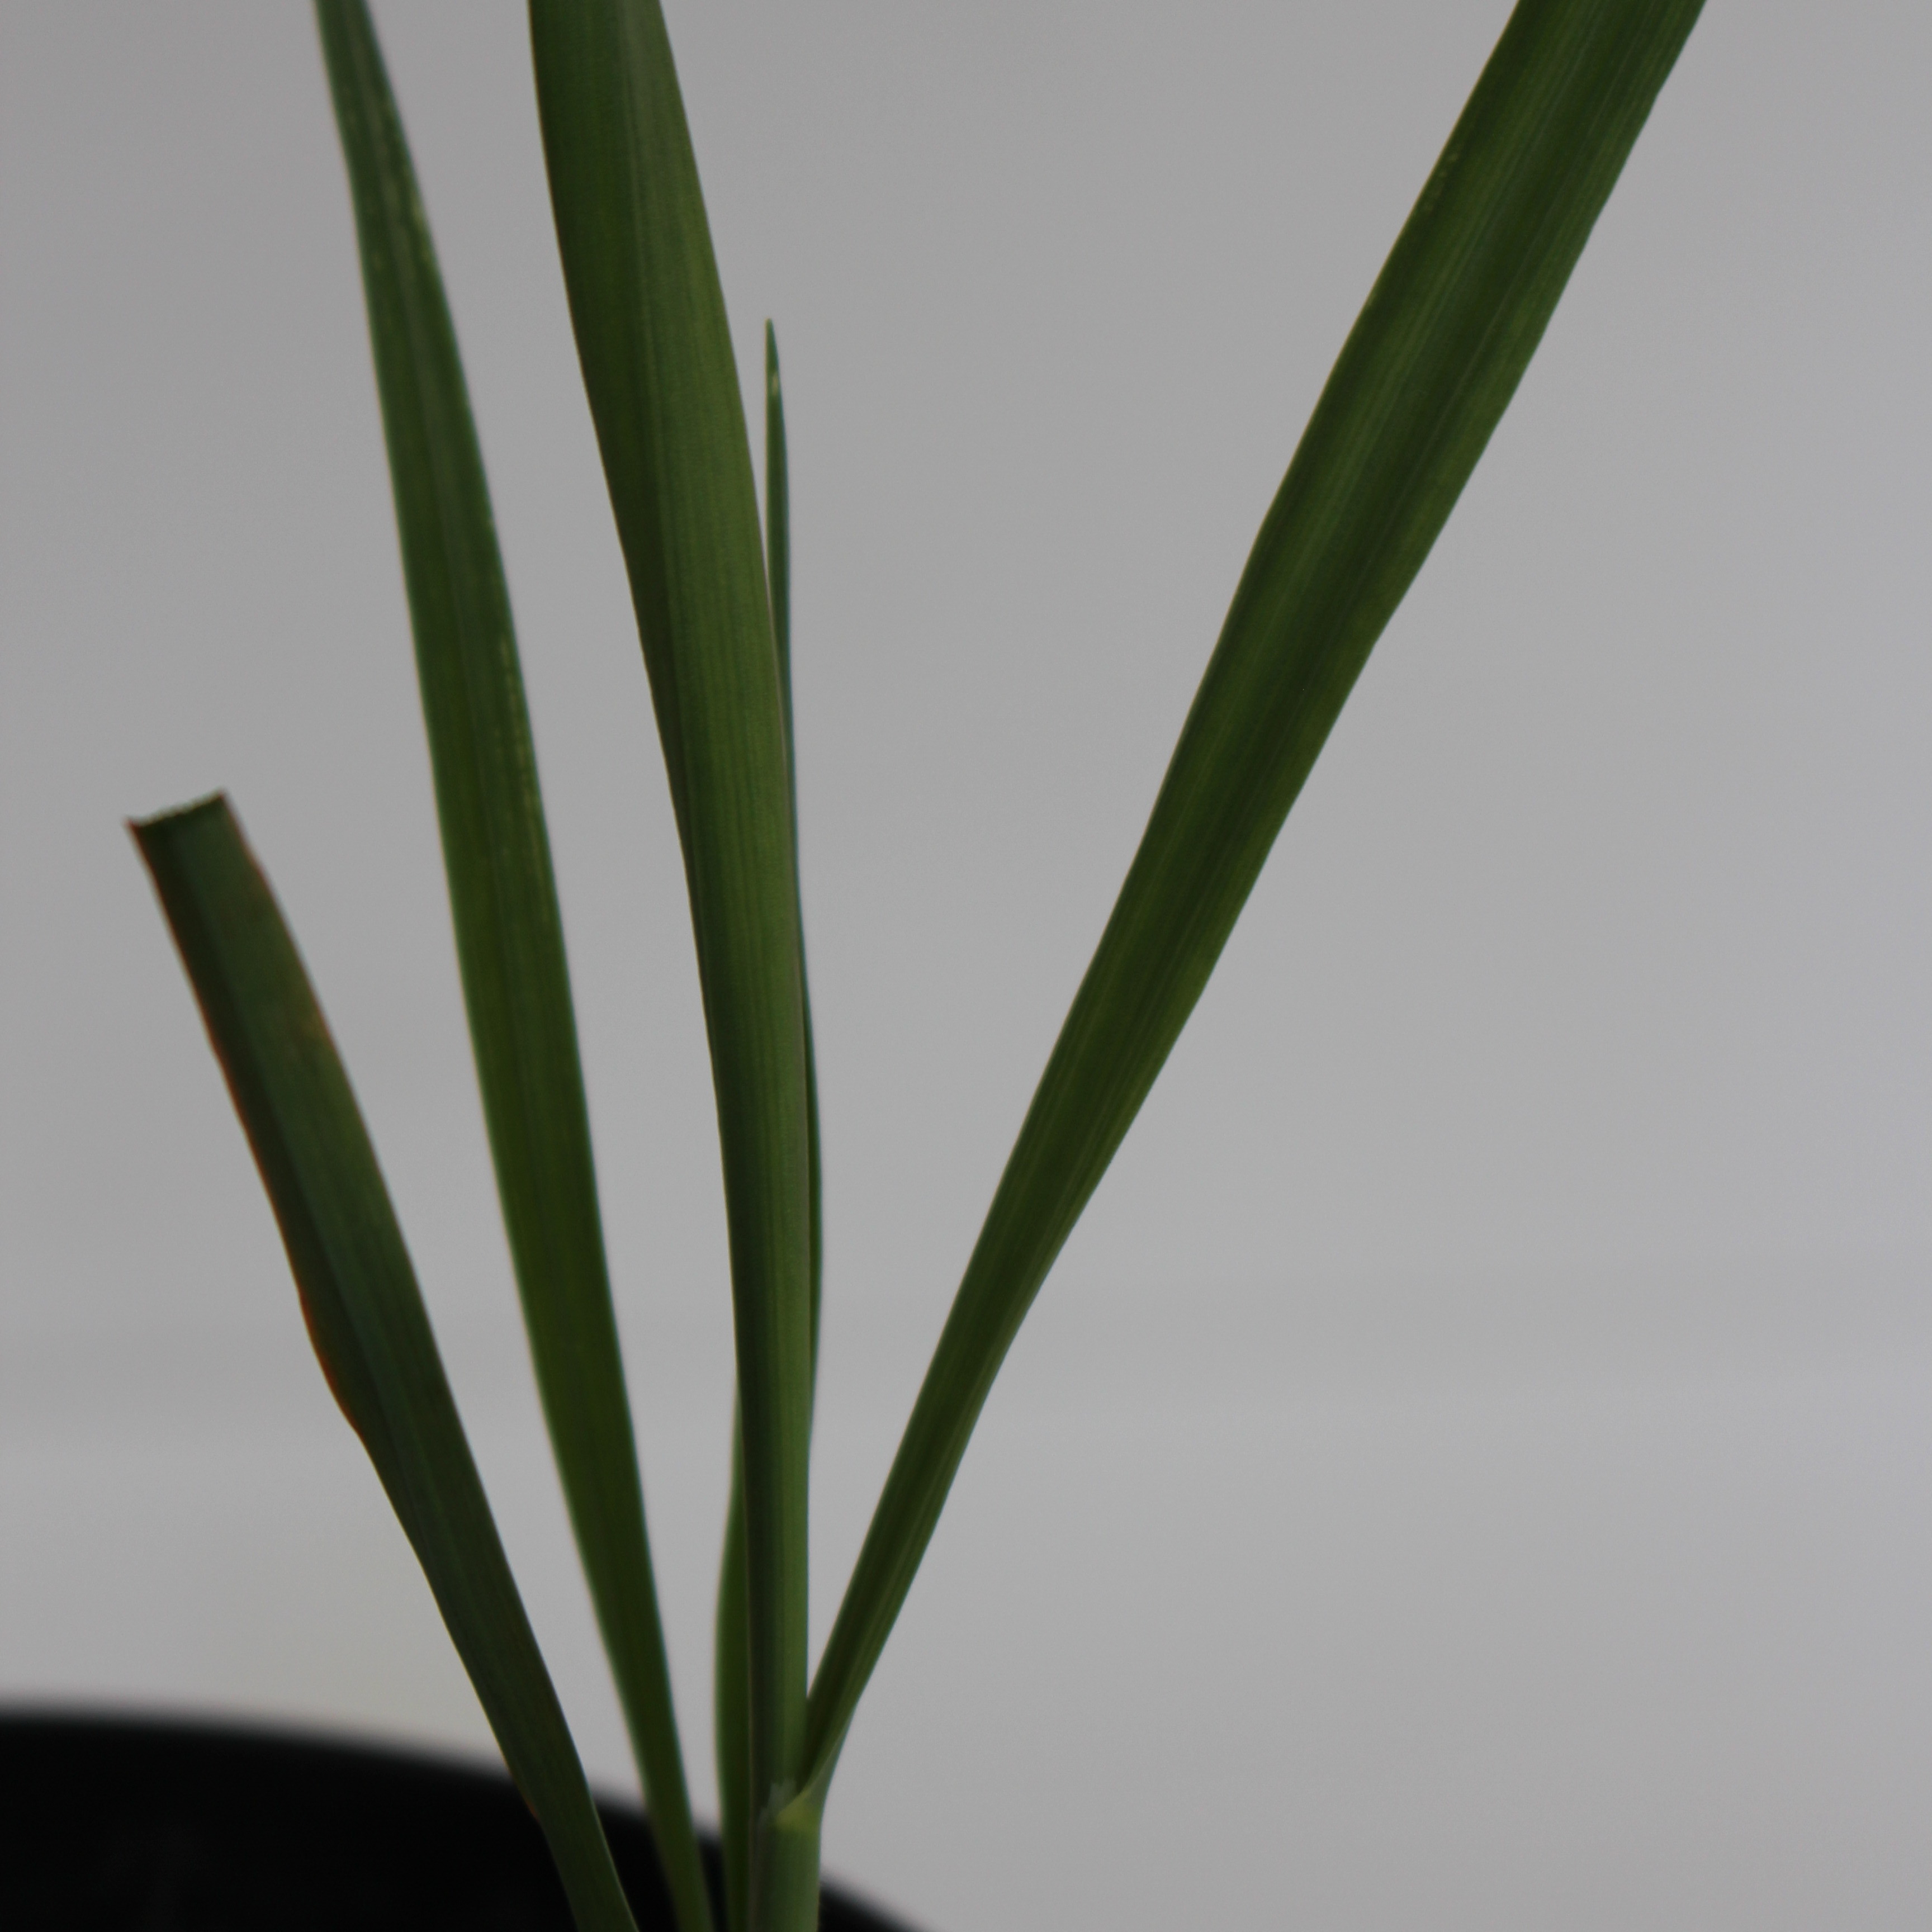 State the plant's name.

Avena sterilis
